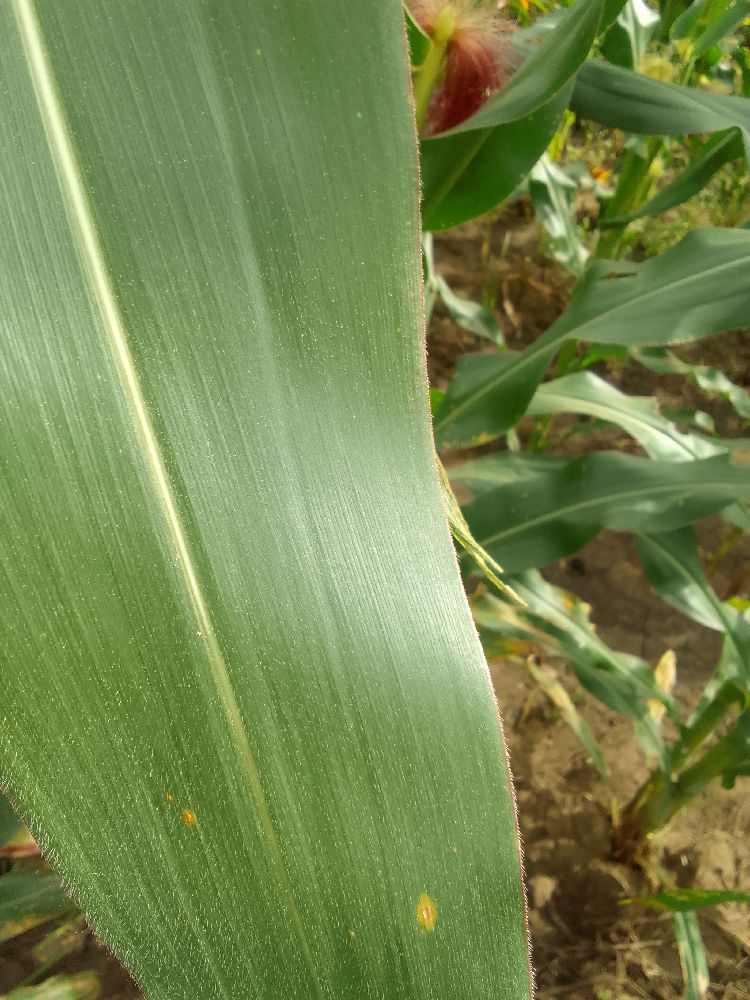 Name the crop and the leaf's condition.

maize, healthy
